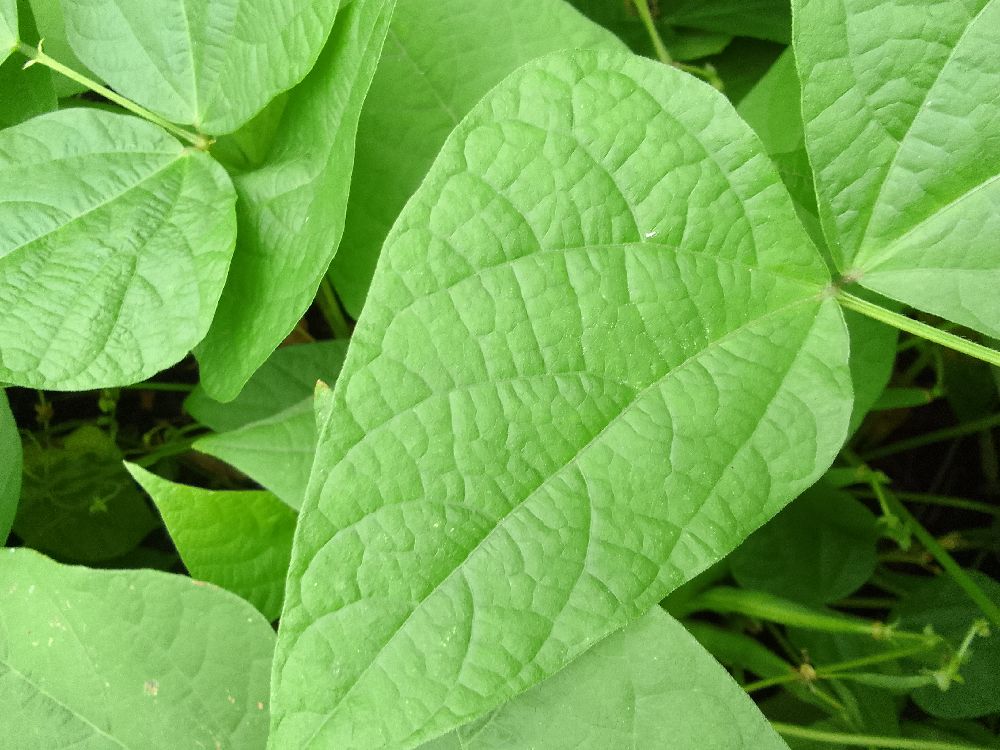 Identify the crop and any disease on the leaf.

common bean, healthy
